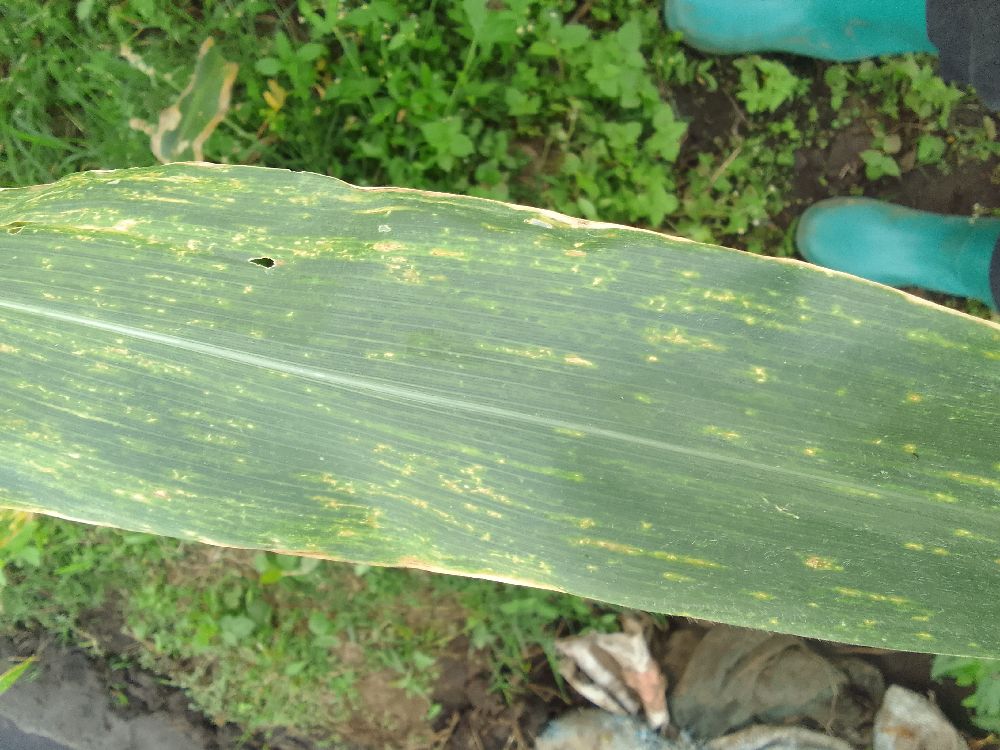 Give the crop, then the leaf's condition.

maize, maize lethal necrosis
